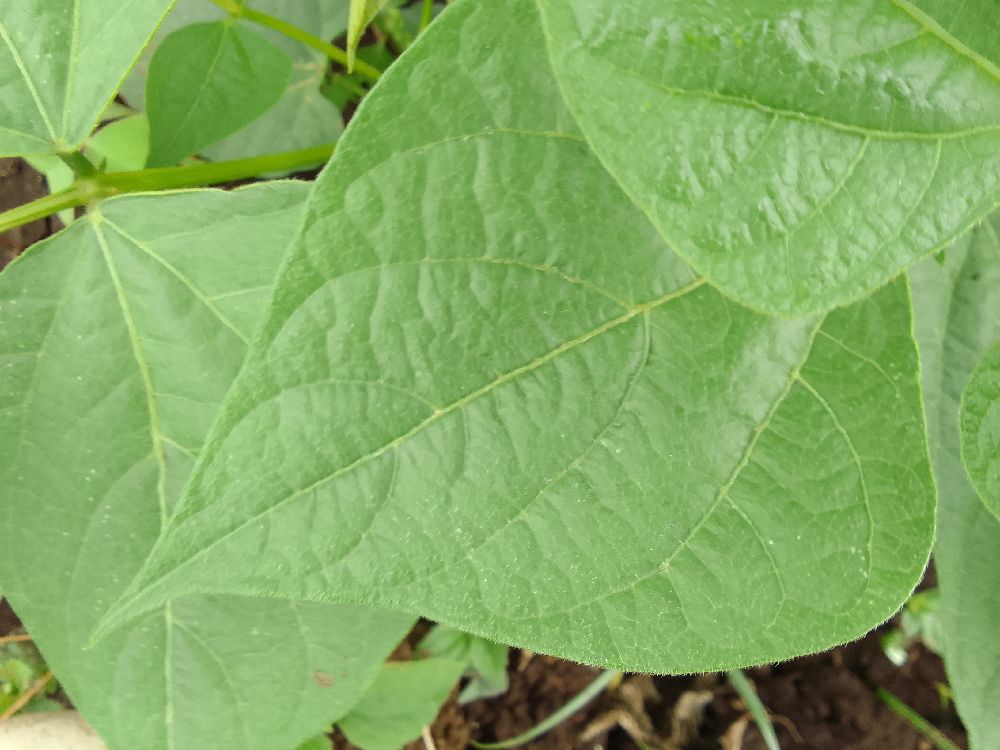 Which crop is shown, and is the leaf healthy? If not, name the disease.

common bean, healthy
